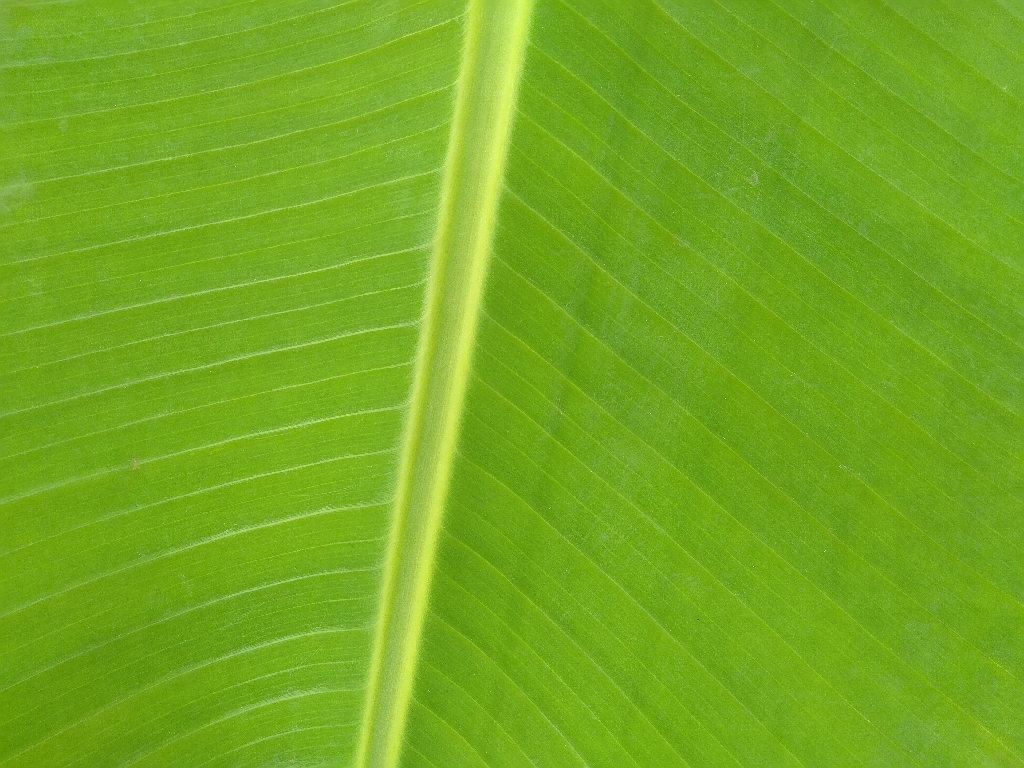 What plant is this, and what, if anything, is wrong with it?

banana, healthy
